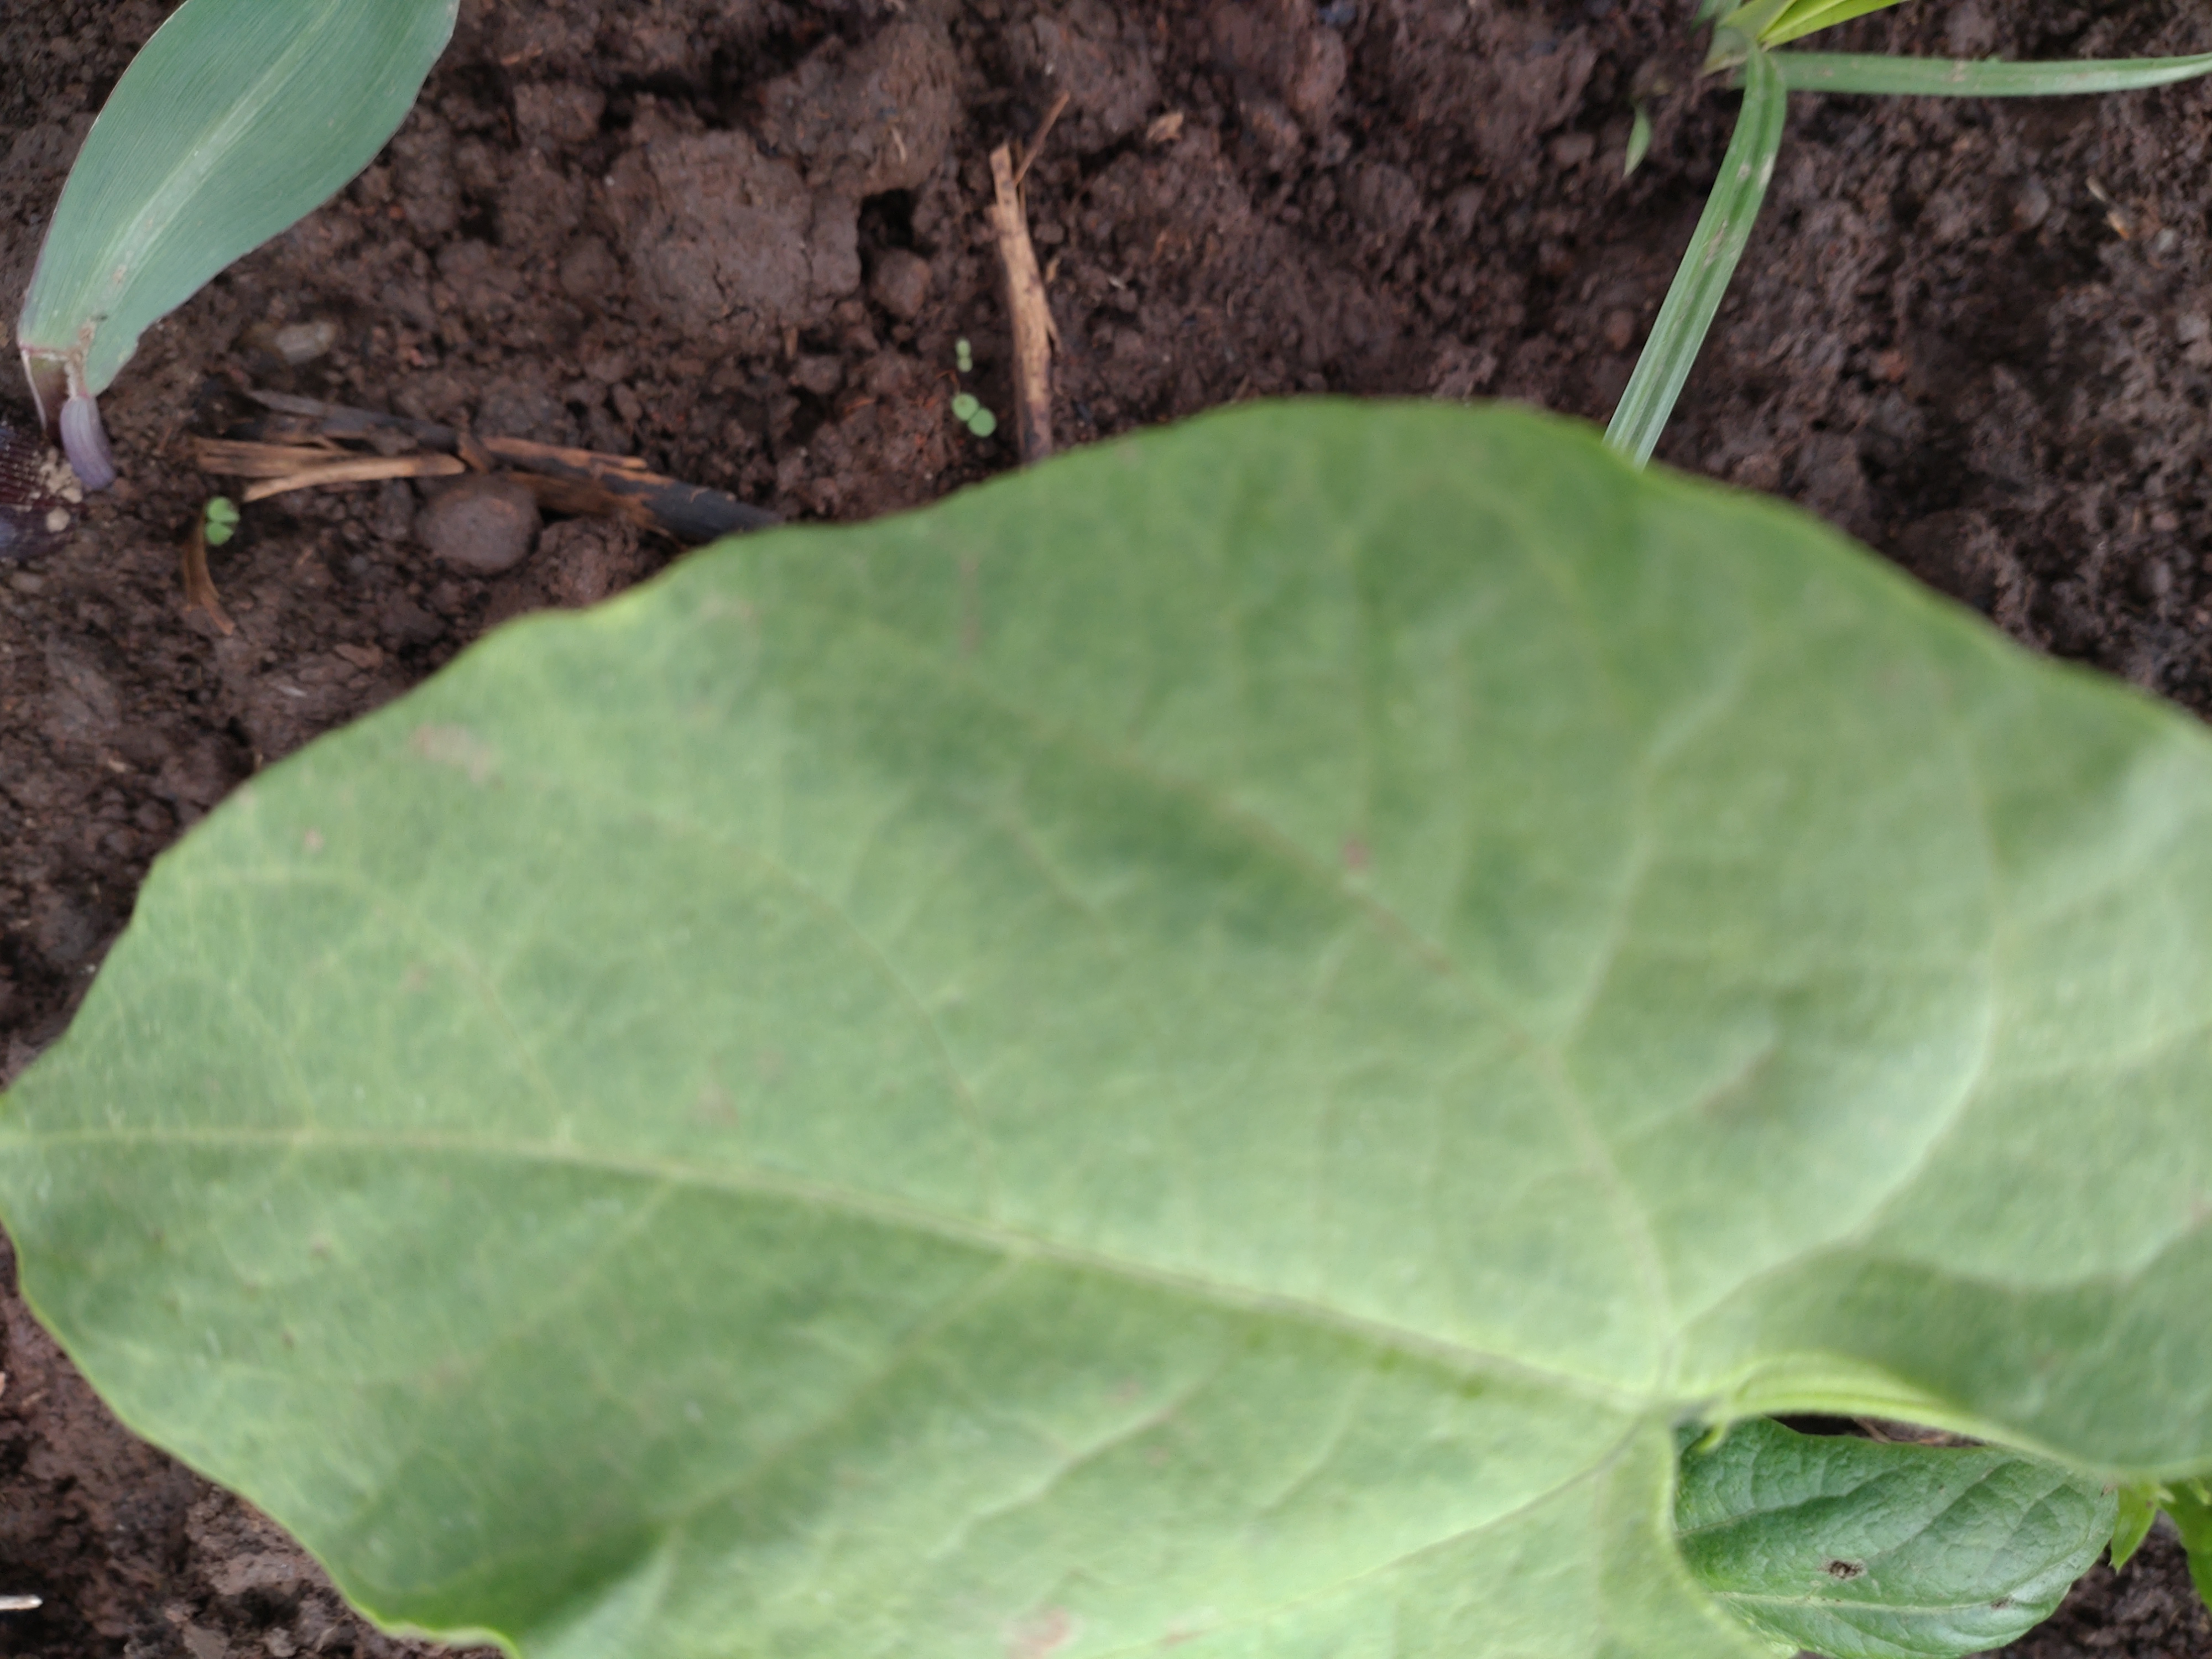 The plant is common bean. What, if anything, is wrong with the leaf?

healthy
